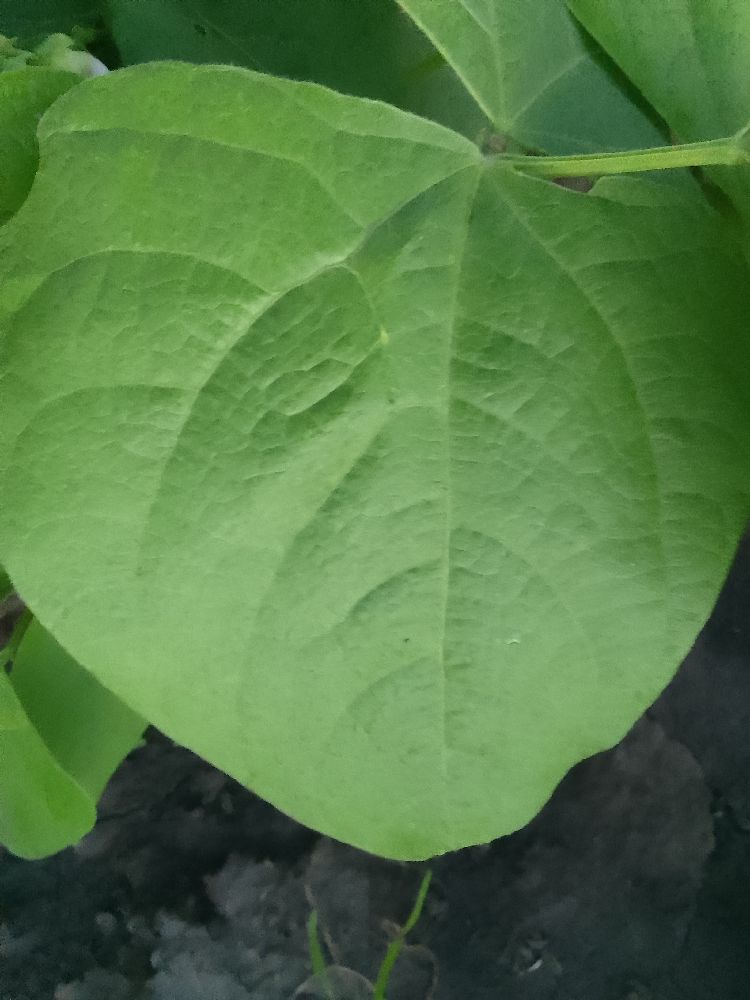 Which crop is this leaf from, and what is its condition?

common bean, healthy
